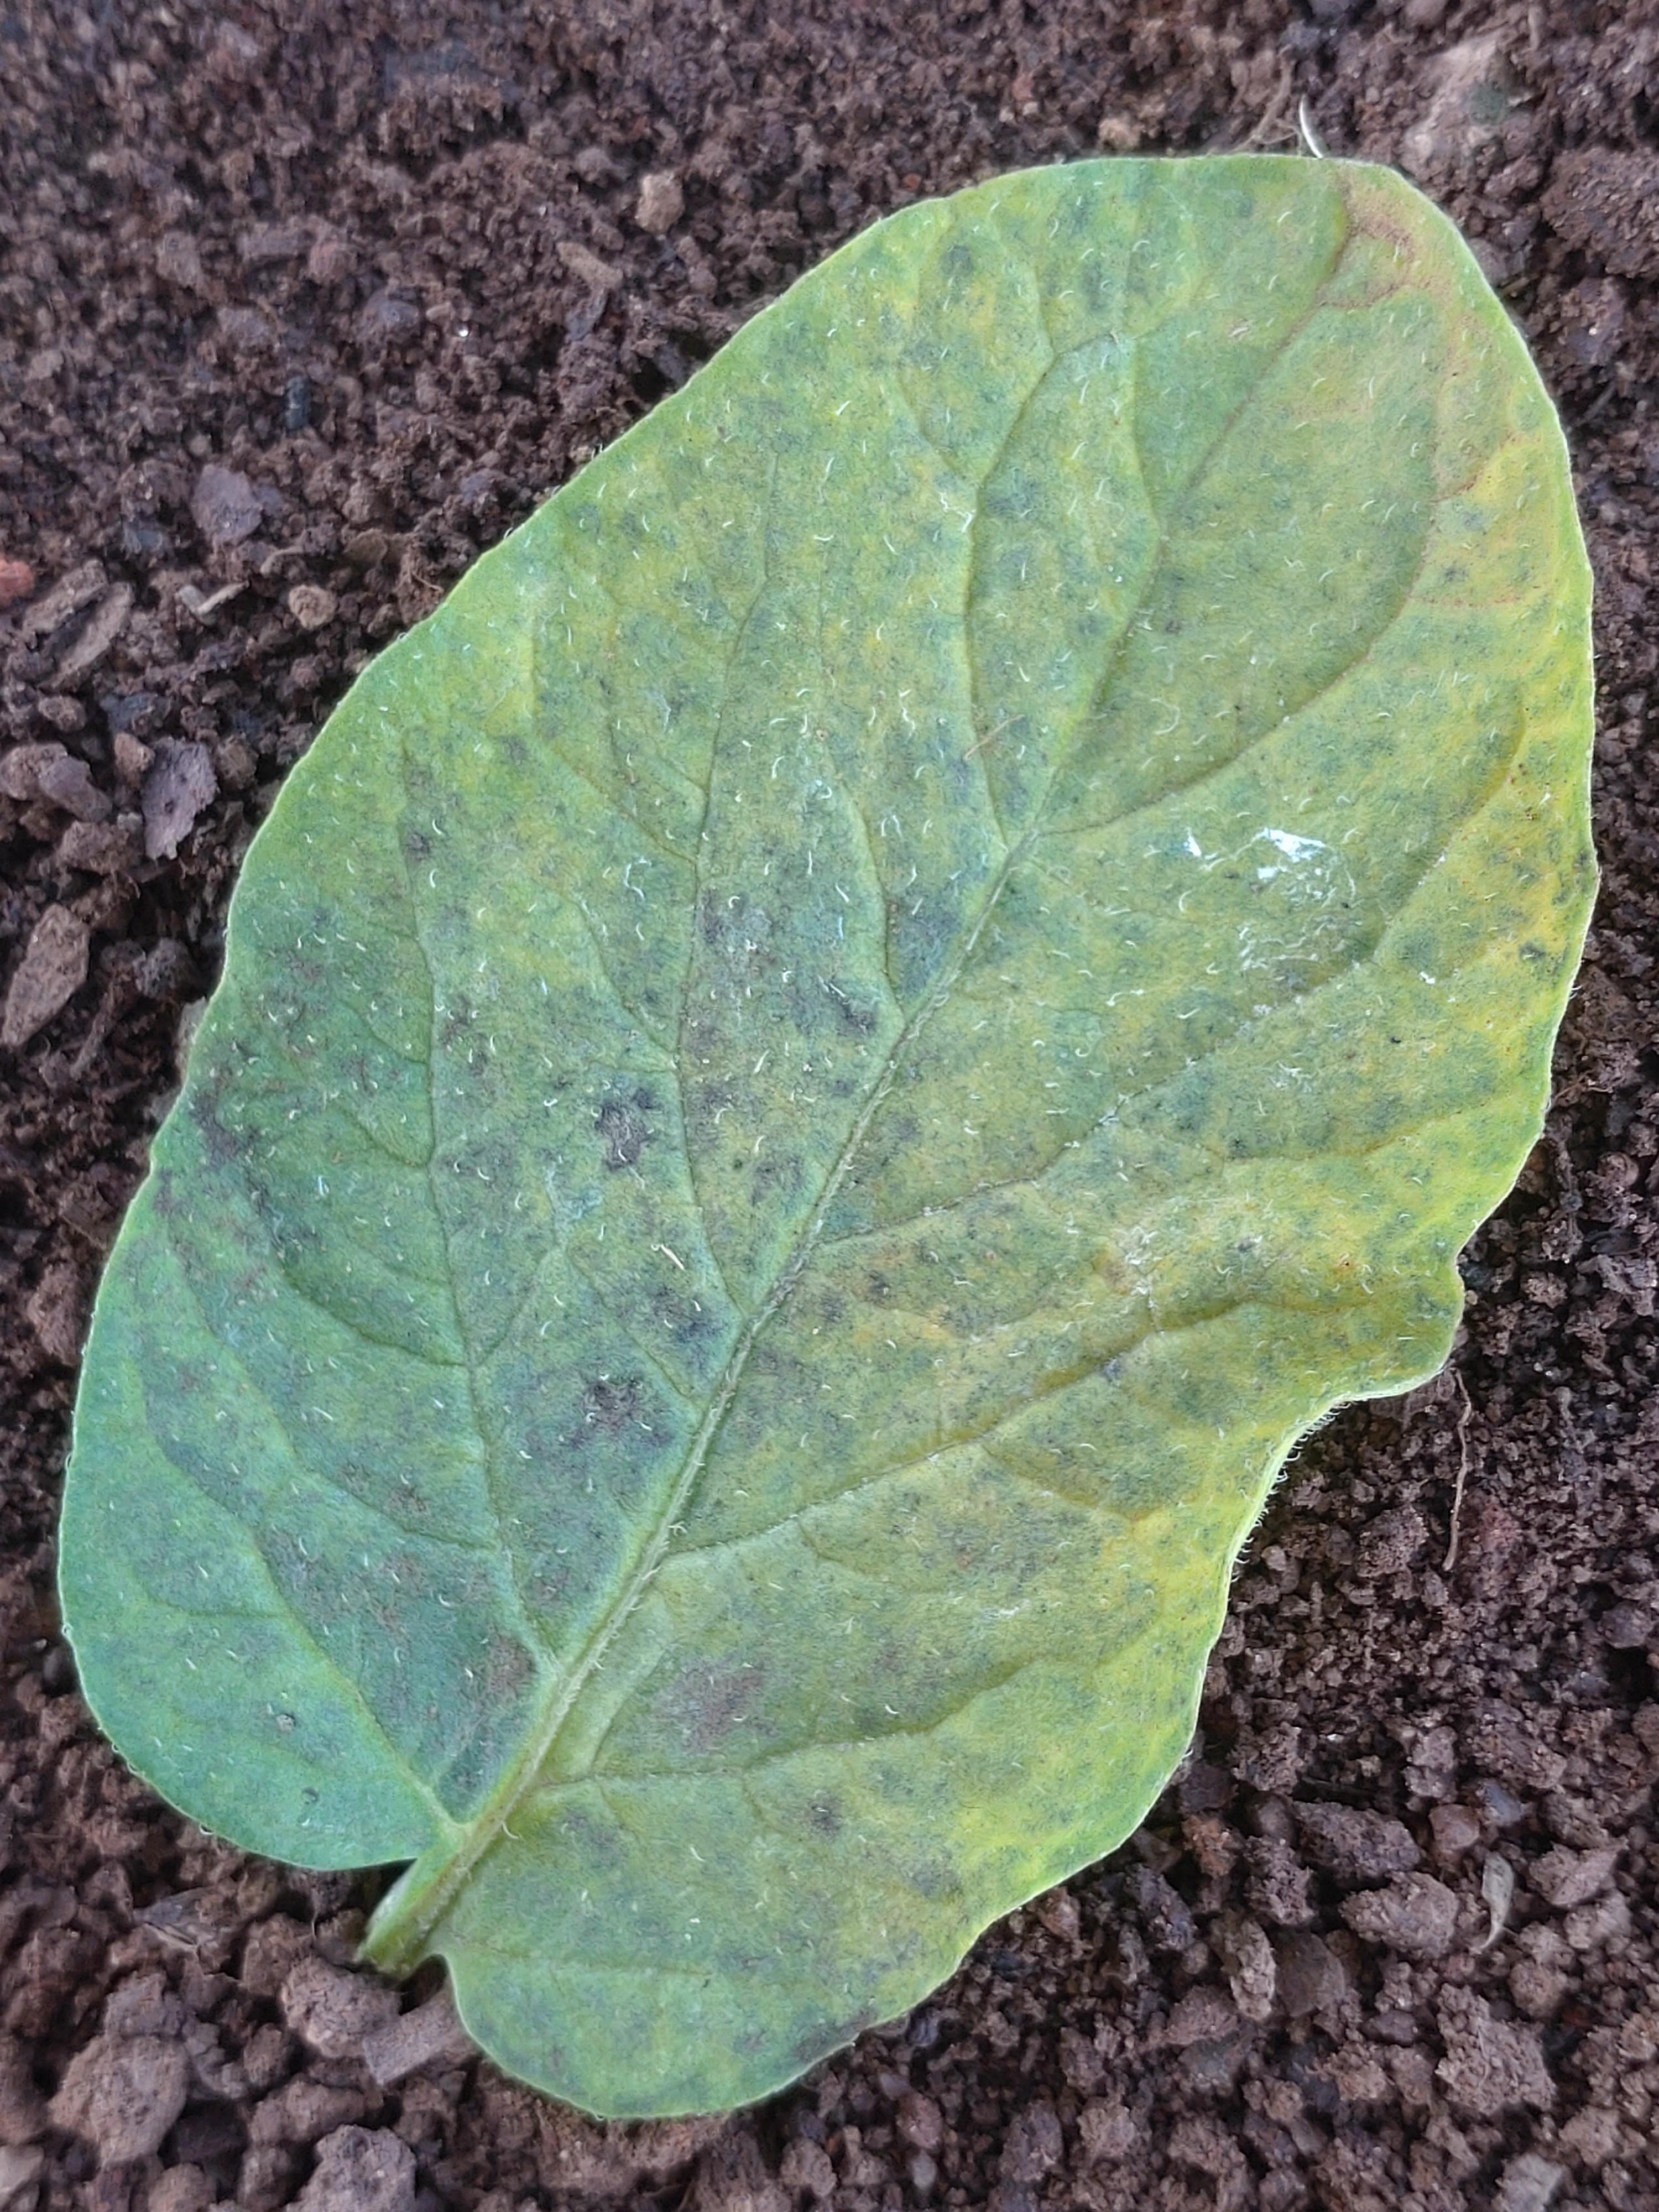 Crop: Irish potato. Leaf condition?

late blight
